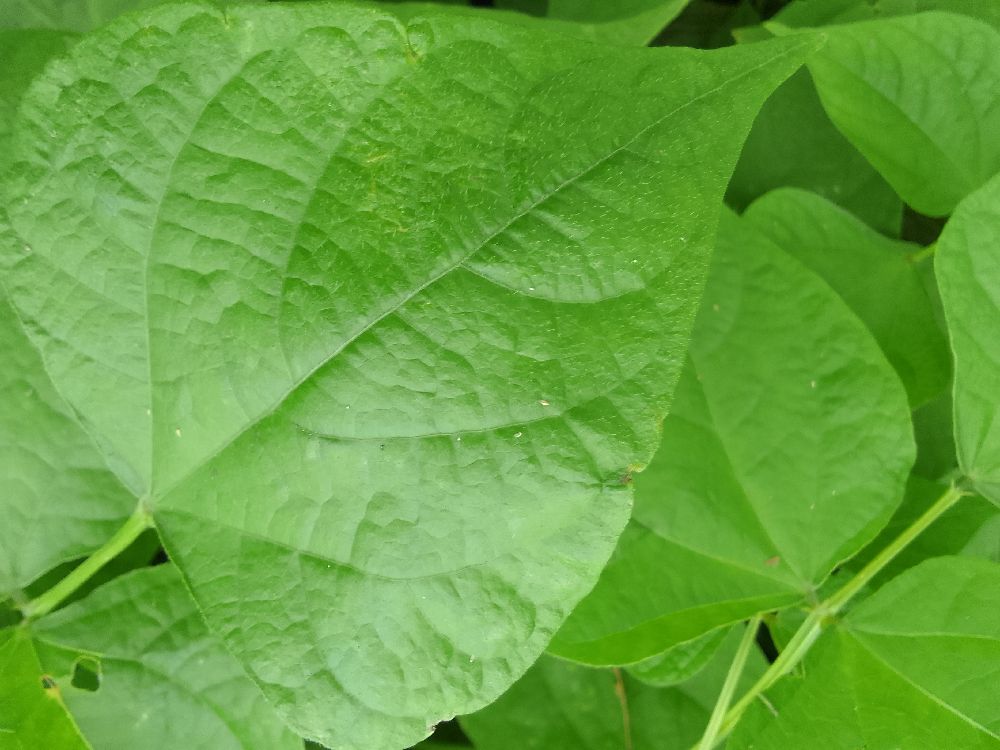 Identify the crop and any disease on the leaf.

common bean, healthy
